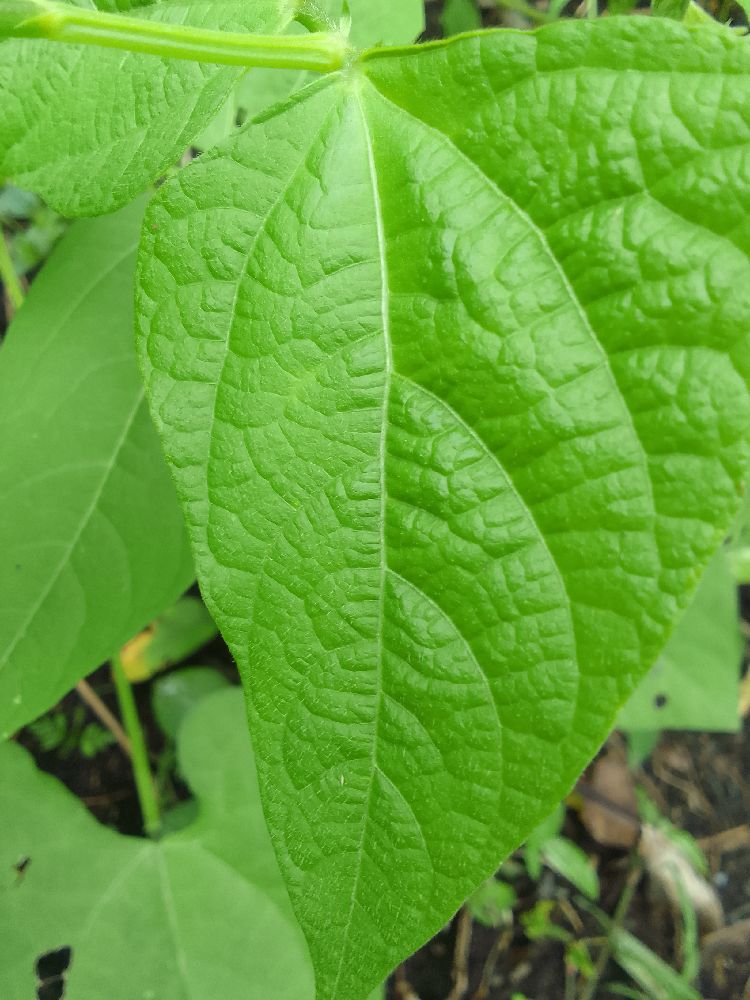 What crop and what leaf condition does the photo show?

common bean, healthy
